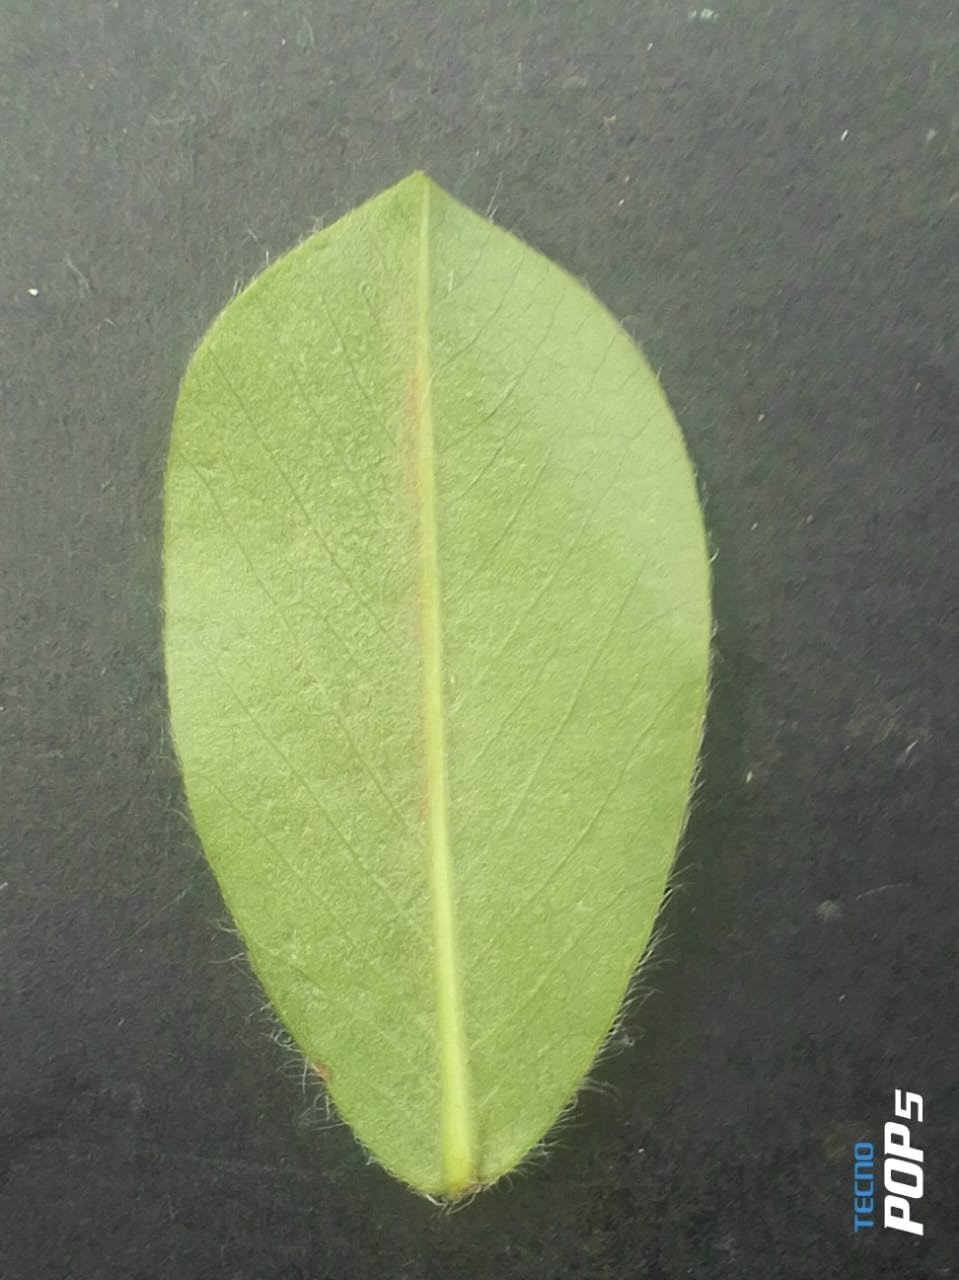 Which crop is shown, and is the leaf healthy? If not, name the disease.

peanut, healthy leaves
